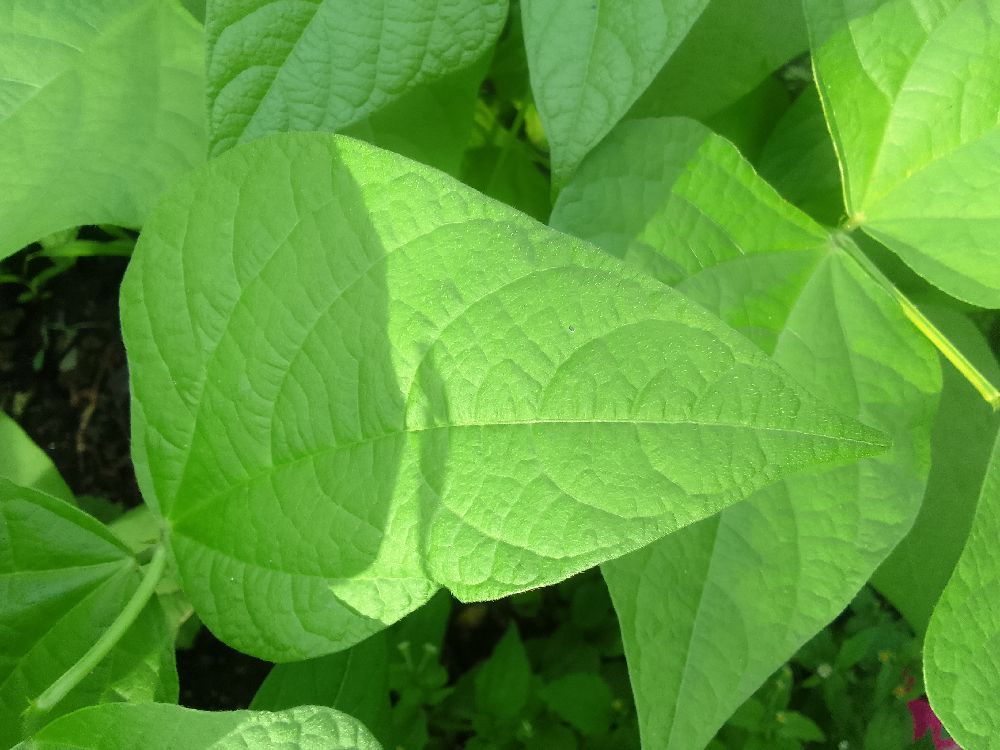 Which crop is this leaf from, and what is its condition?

common bean, healthy
